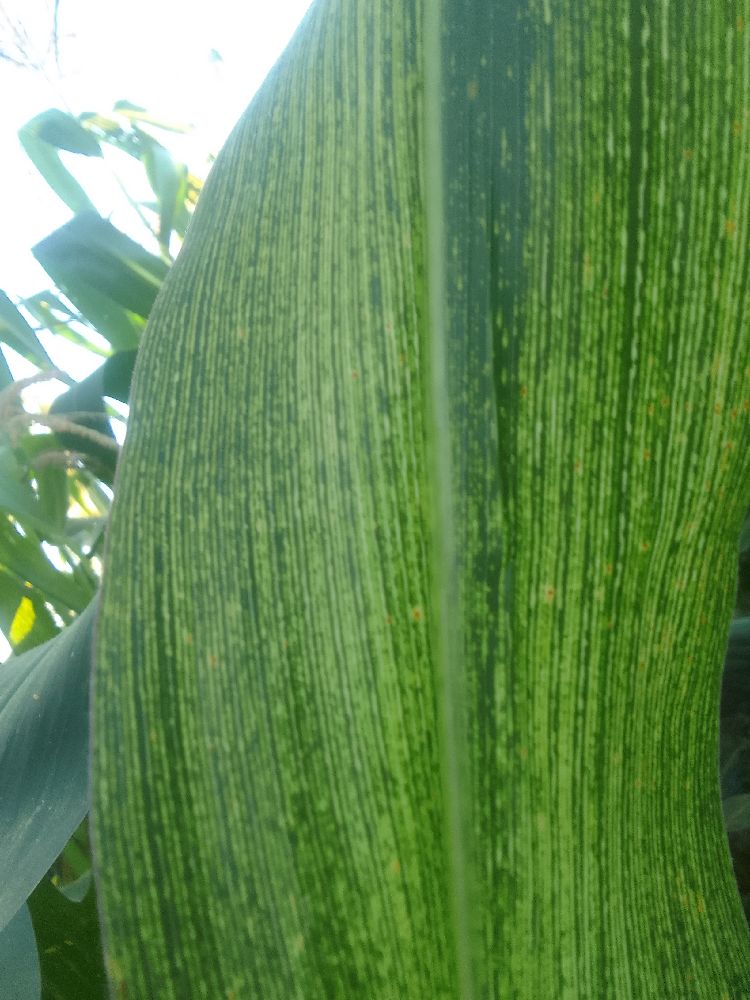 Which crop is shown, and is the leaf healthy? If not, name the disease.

maize, maize streak virus
